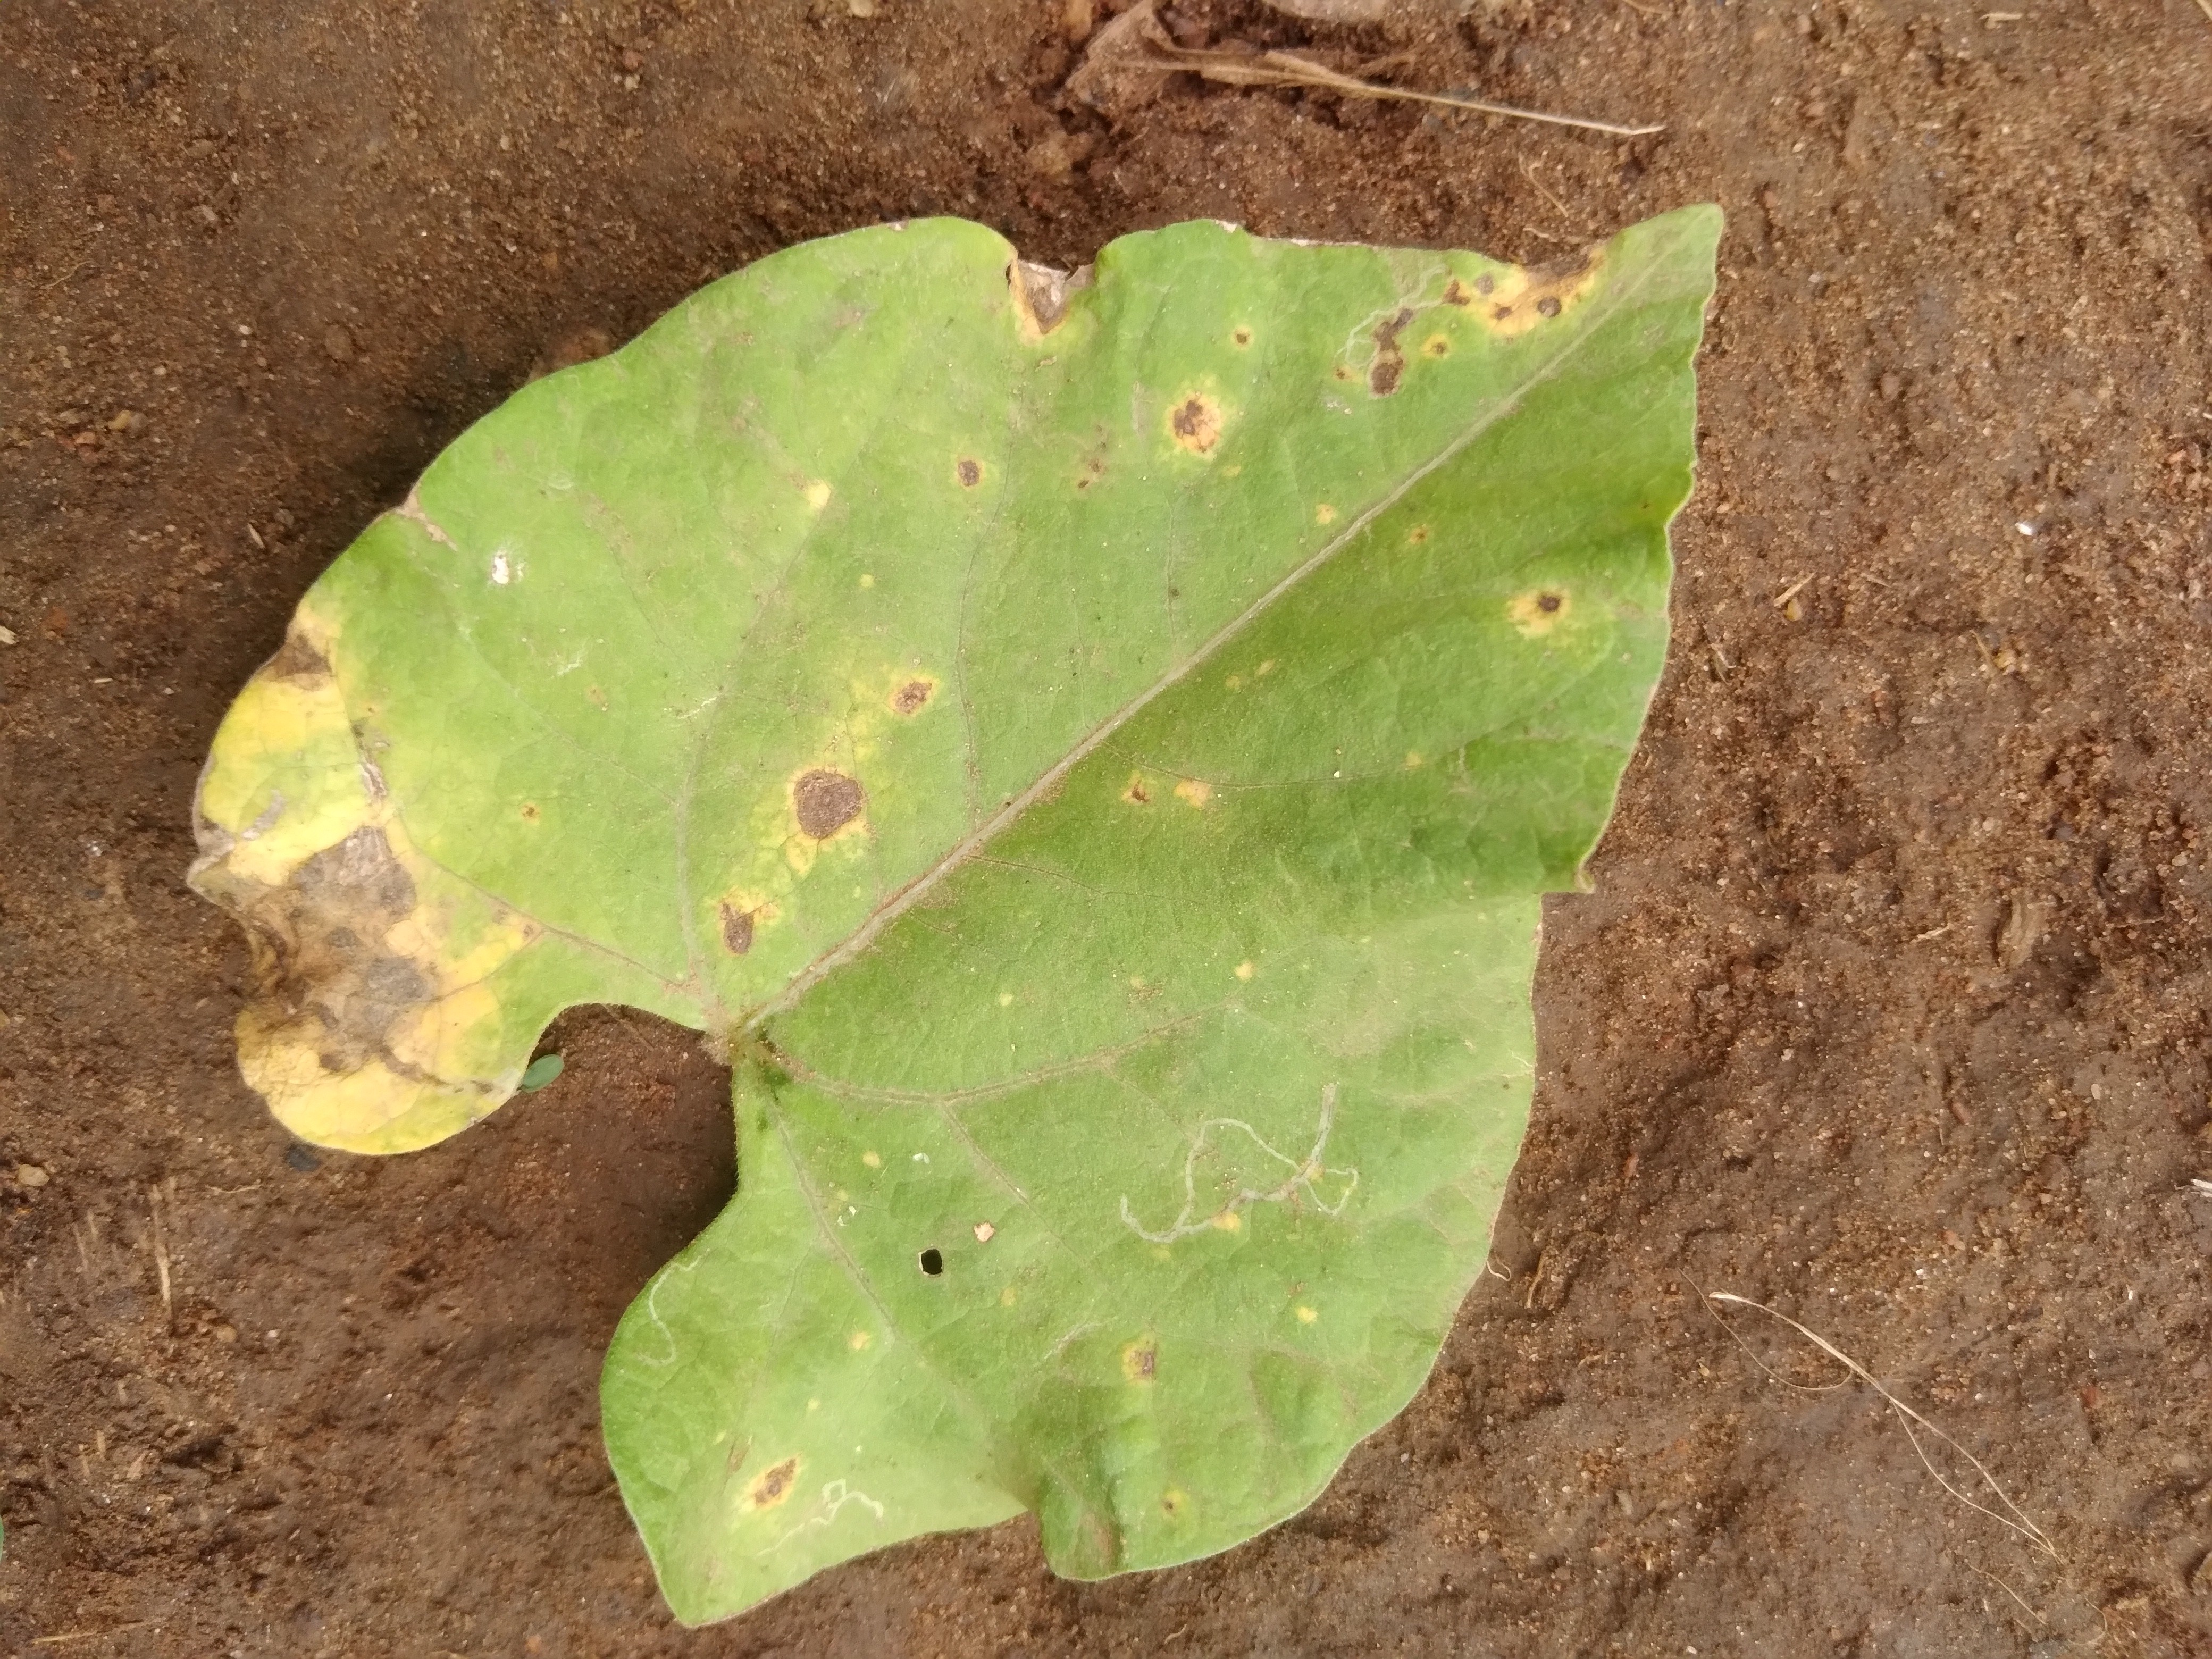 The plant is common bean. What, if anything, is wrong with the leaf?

rust
